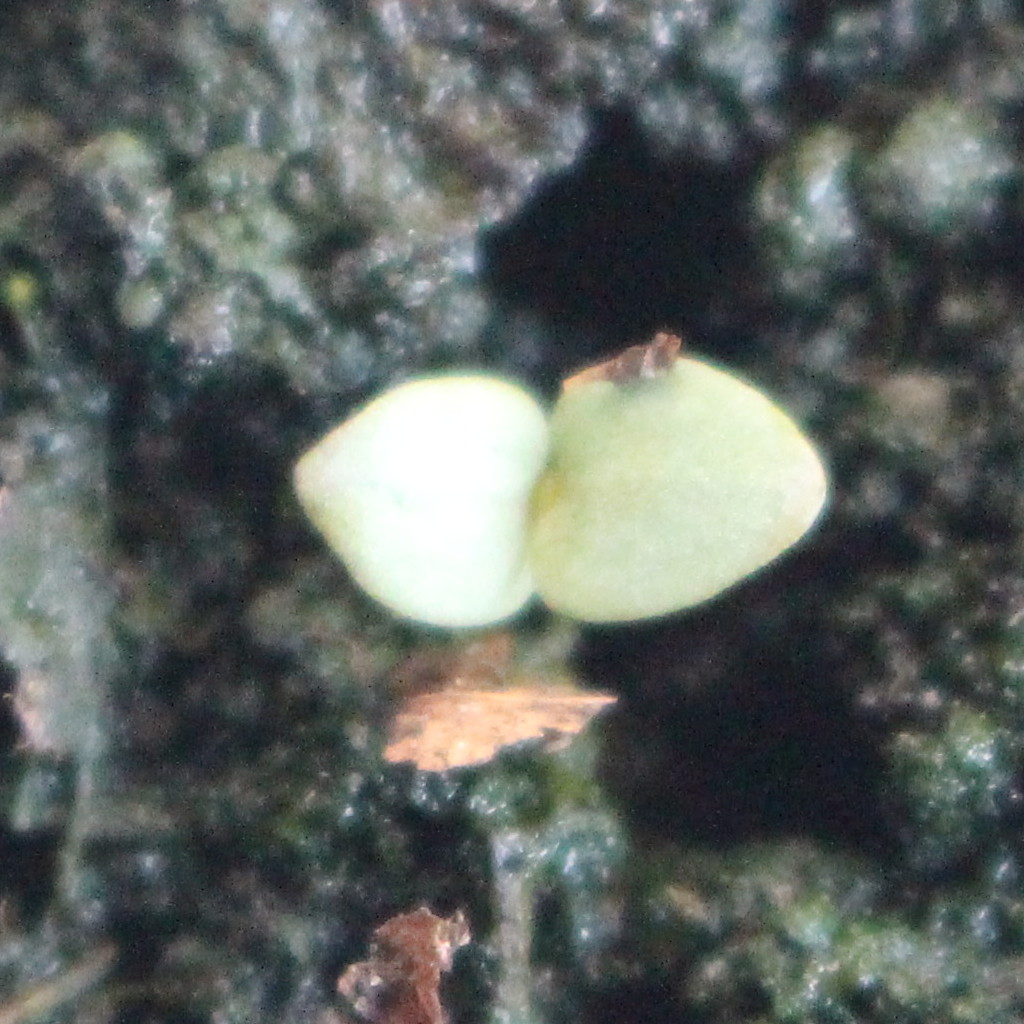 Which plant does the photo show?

Veronica persica
